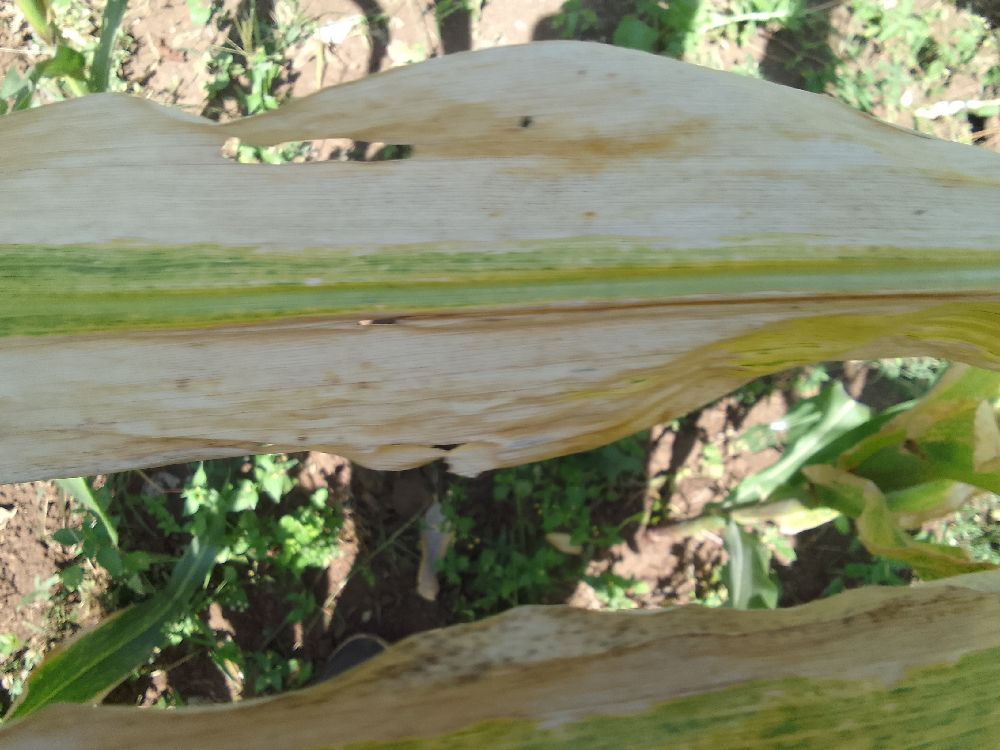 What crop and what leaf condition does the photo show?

maize, maize lethal necrosis
